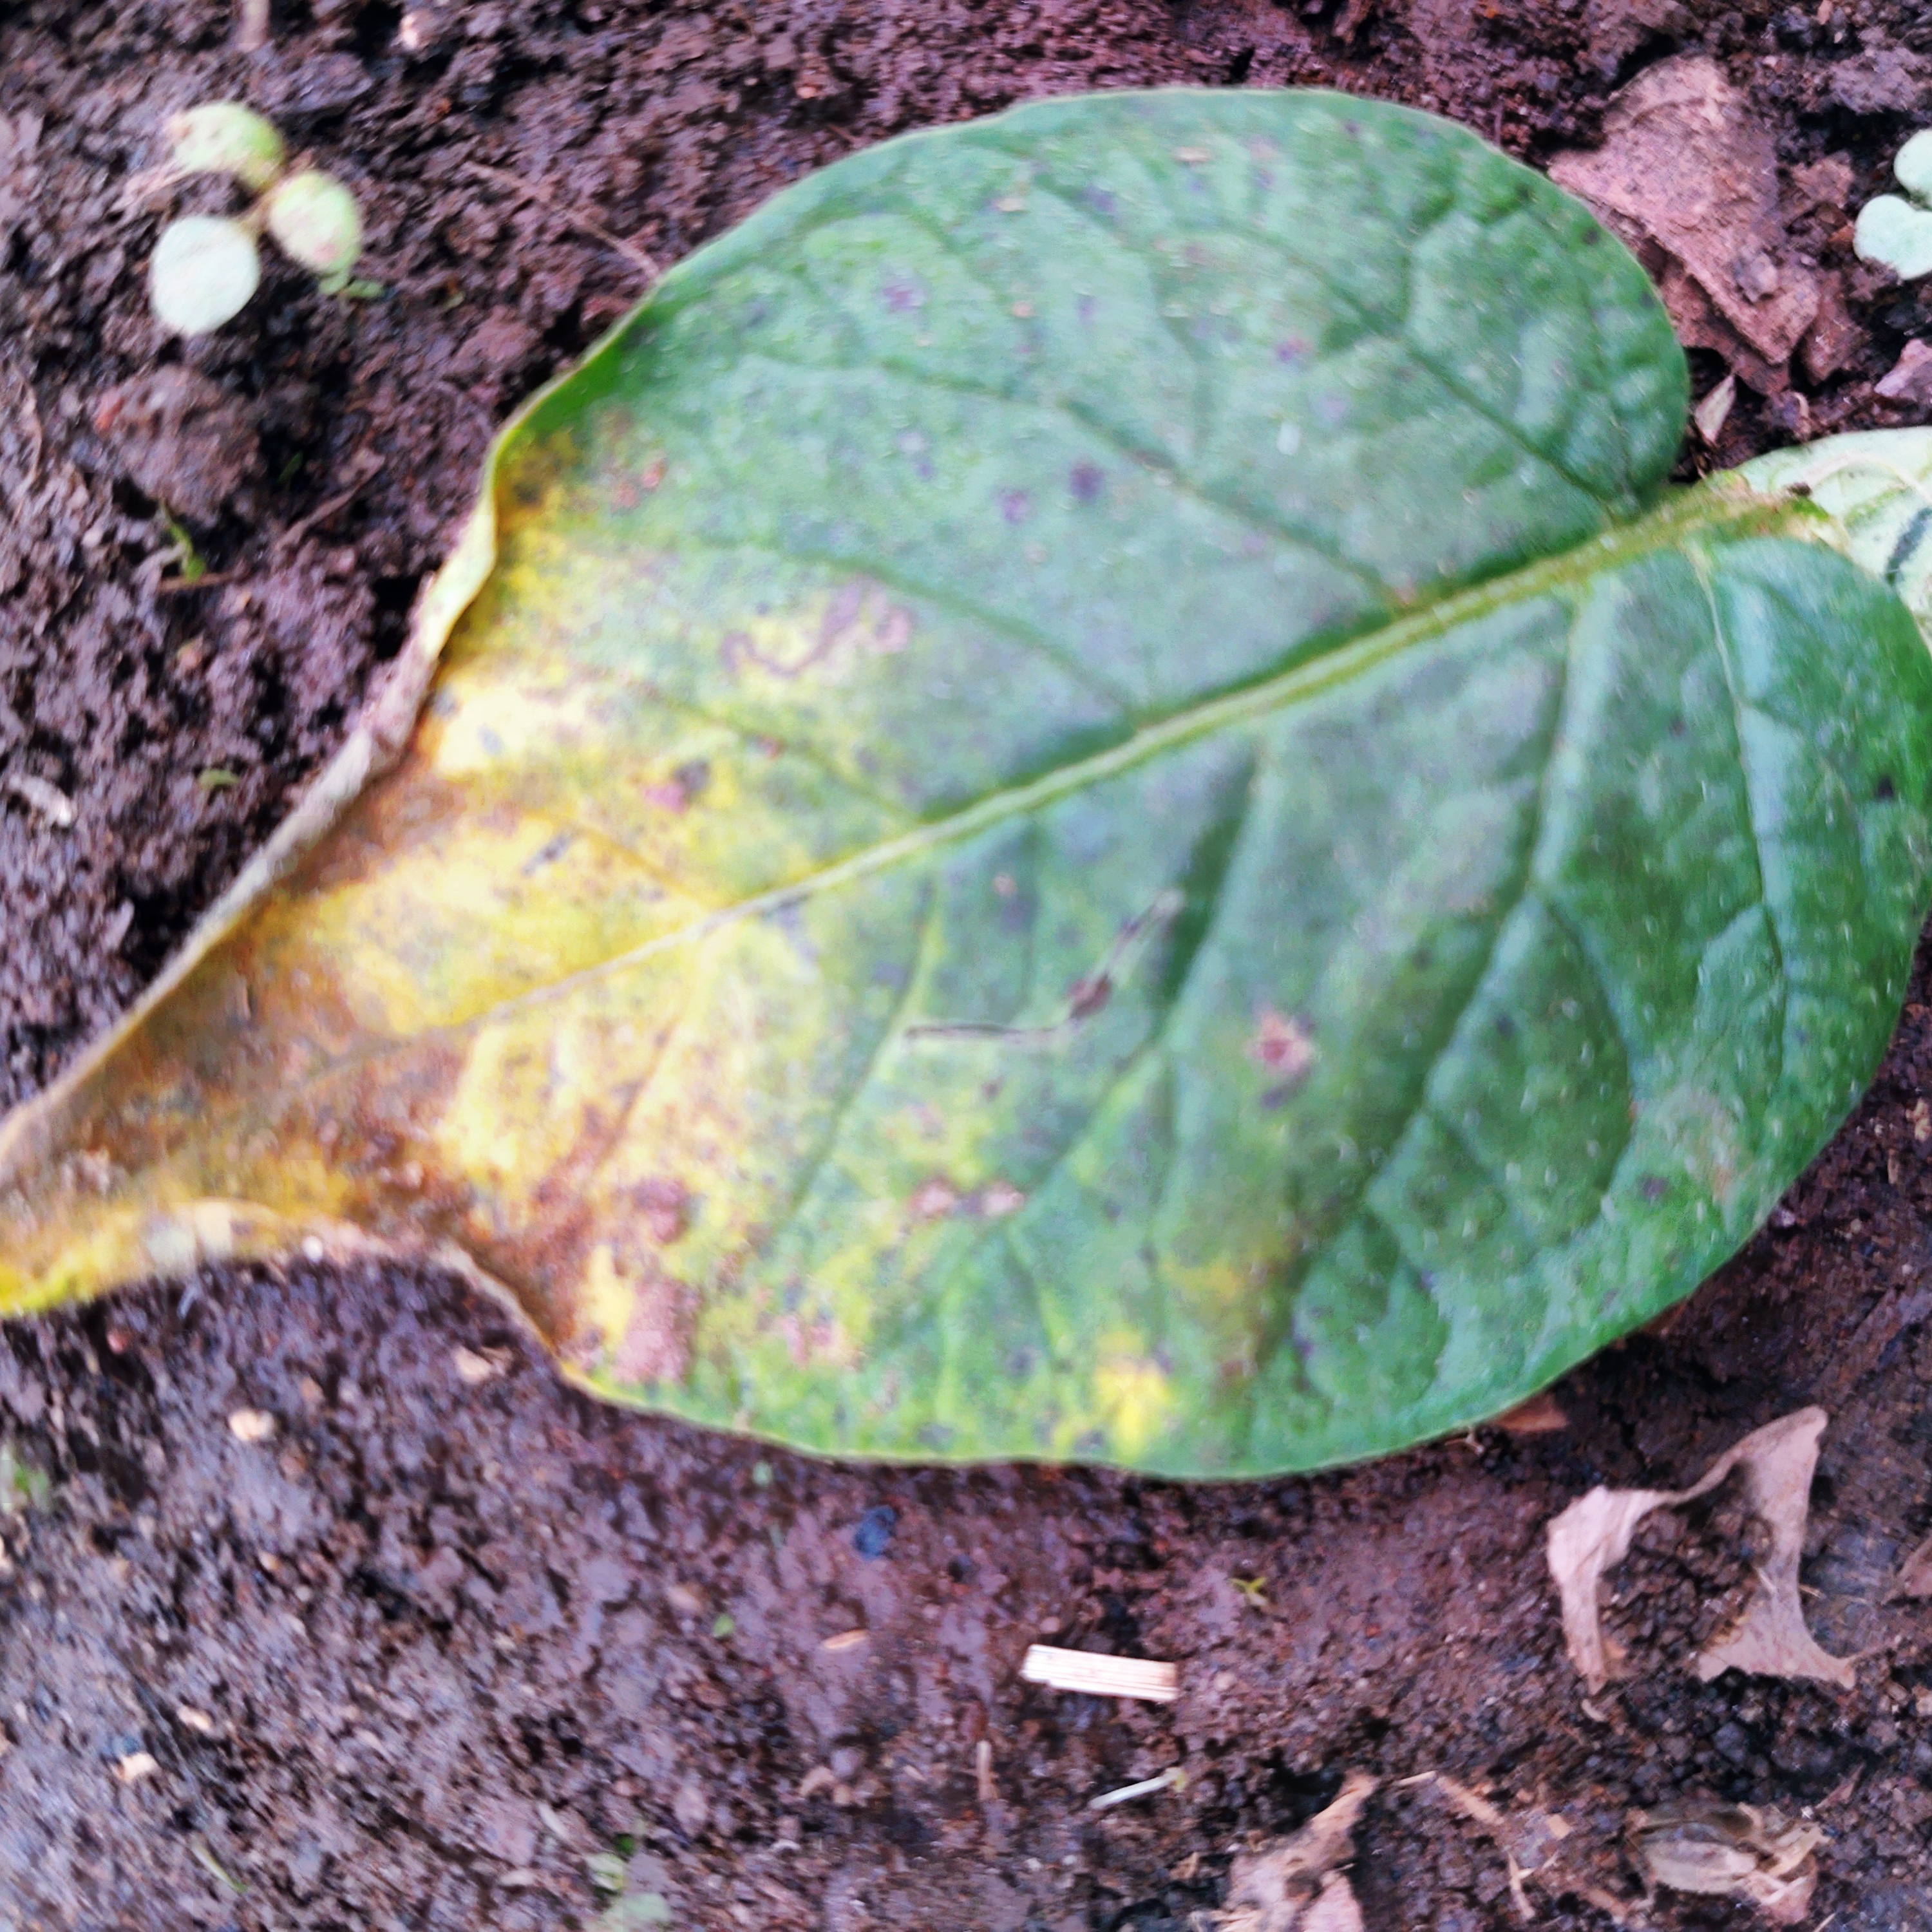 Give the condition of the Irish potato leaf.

late blight
